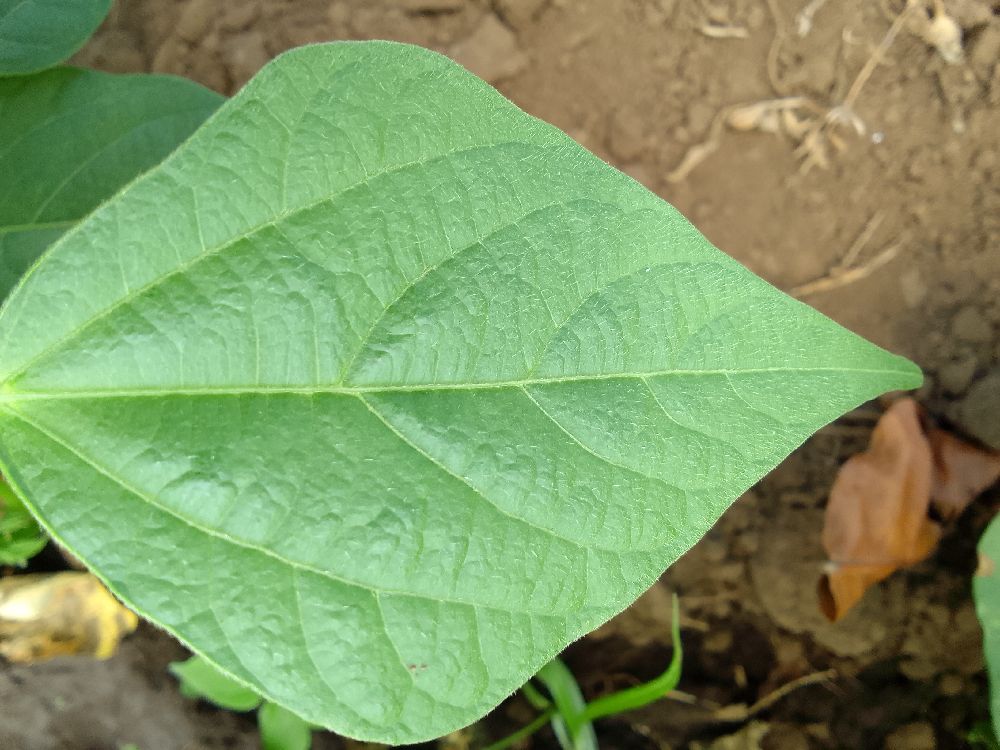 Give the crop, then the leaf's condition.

common bean, healthy
